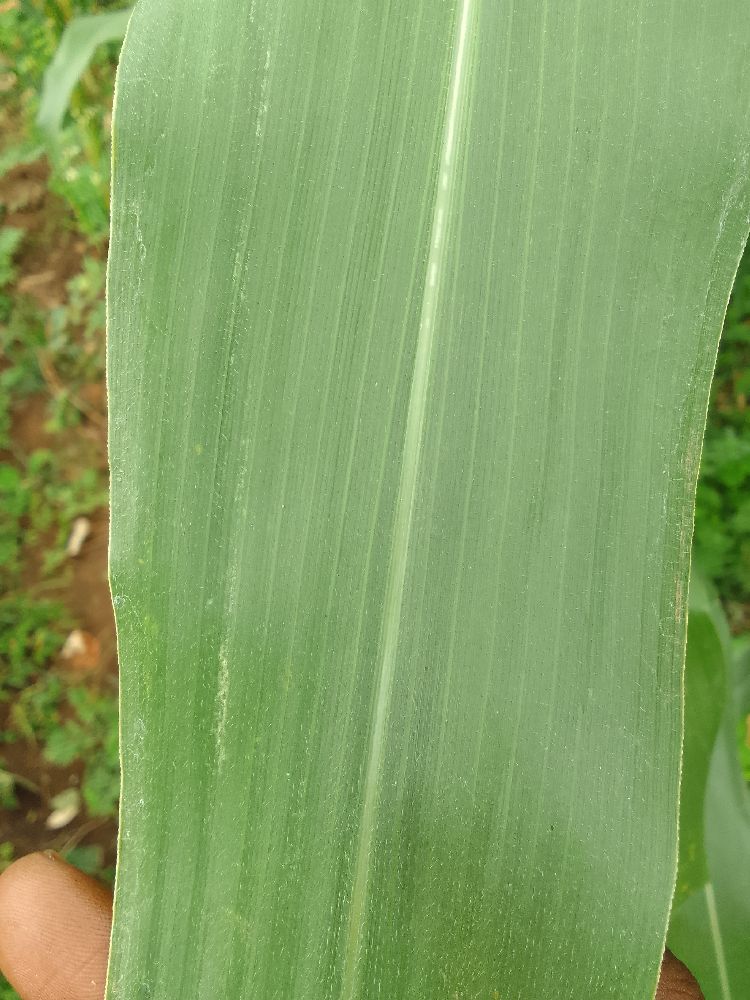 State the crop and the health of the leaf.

maize, healthy
